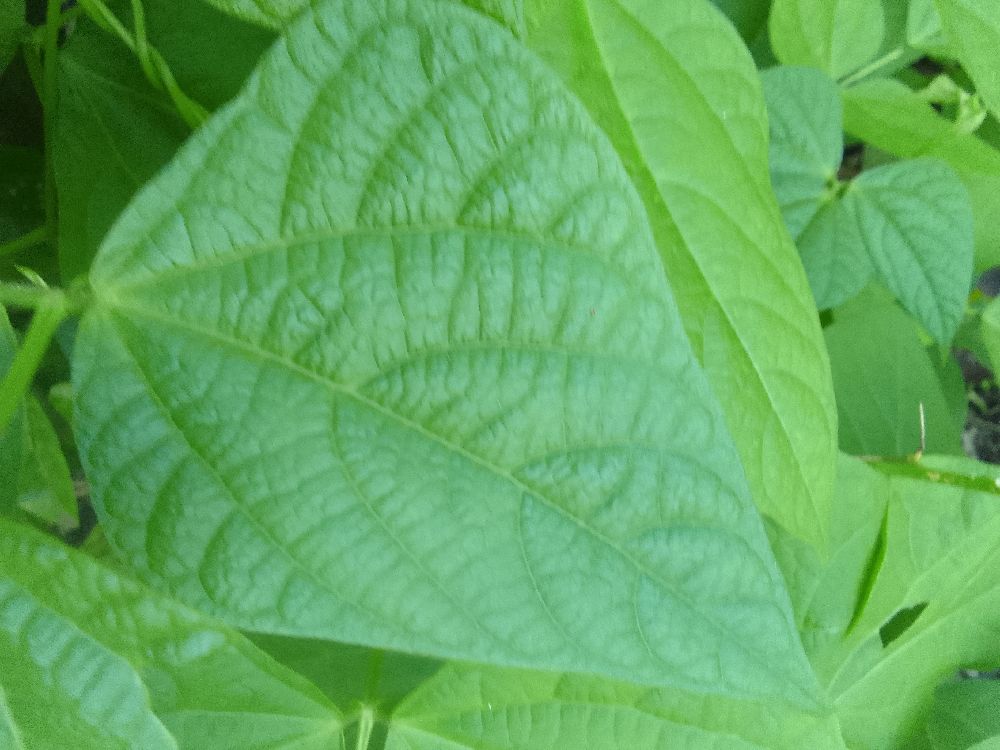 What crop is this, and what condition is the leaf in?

common bean, healthy
